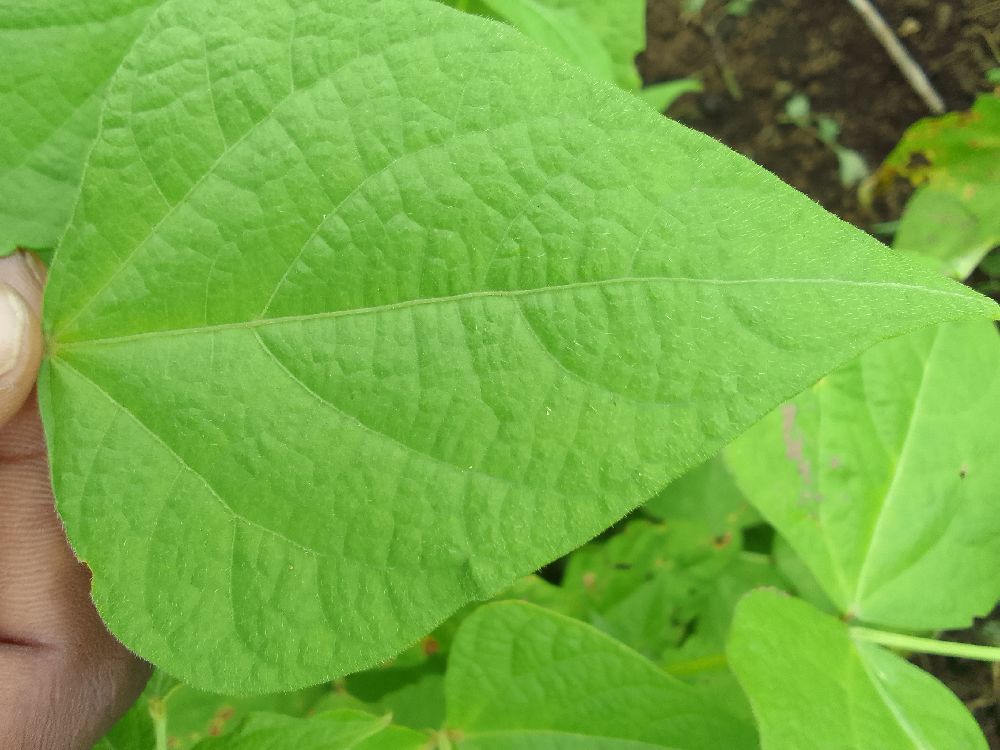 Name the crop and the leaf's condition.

common bean, healthy
